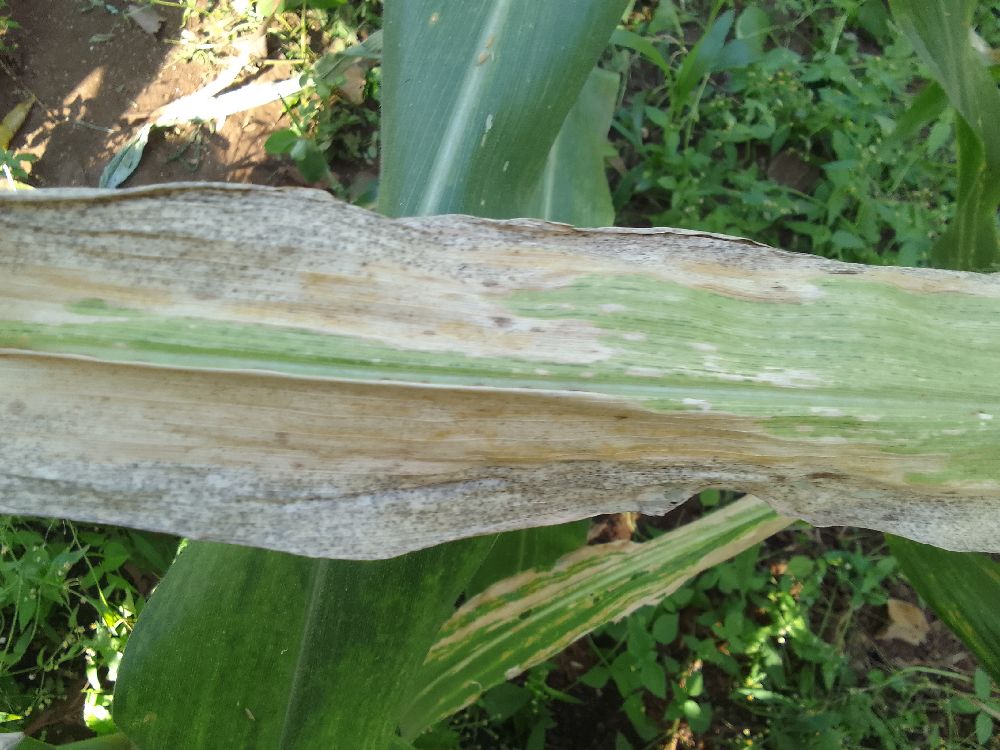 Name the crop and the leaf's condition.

maize, maize lethal necrosis
